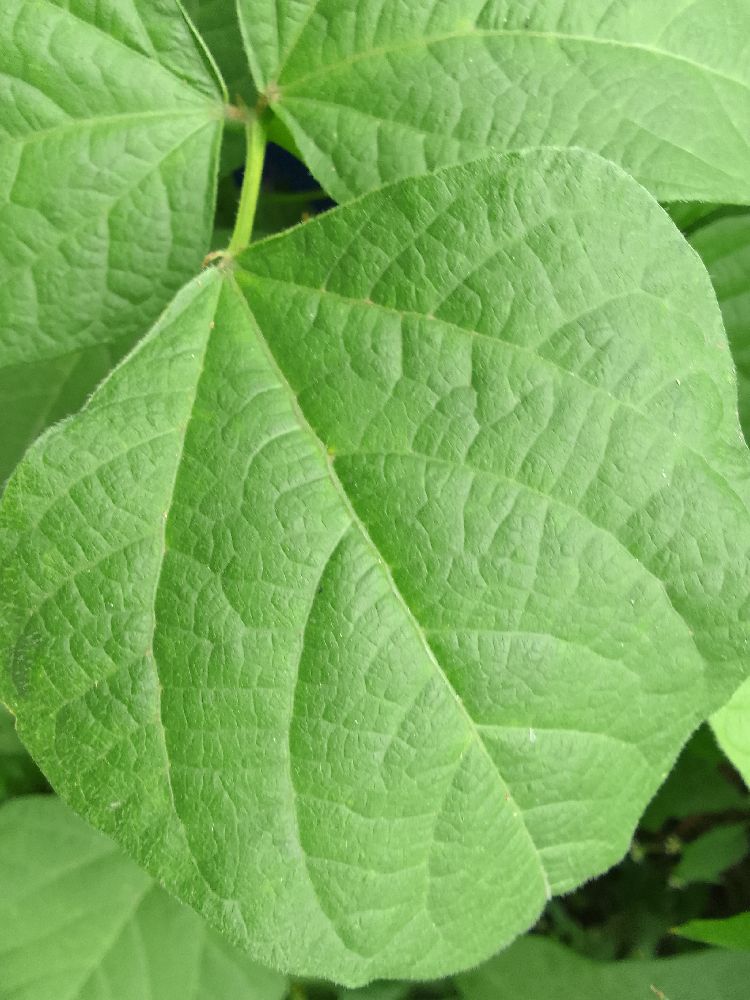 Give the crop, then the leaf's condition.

common bean, healthy
